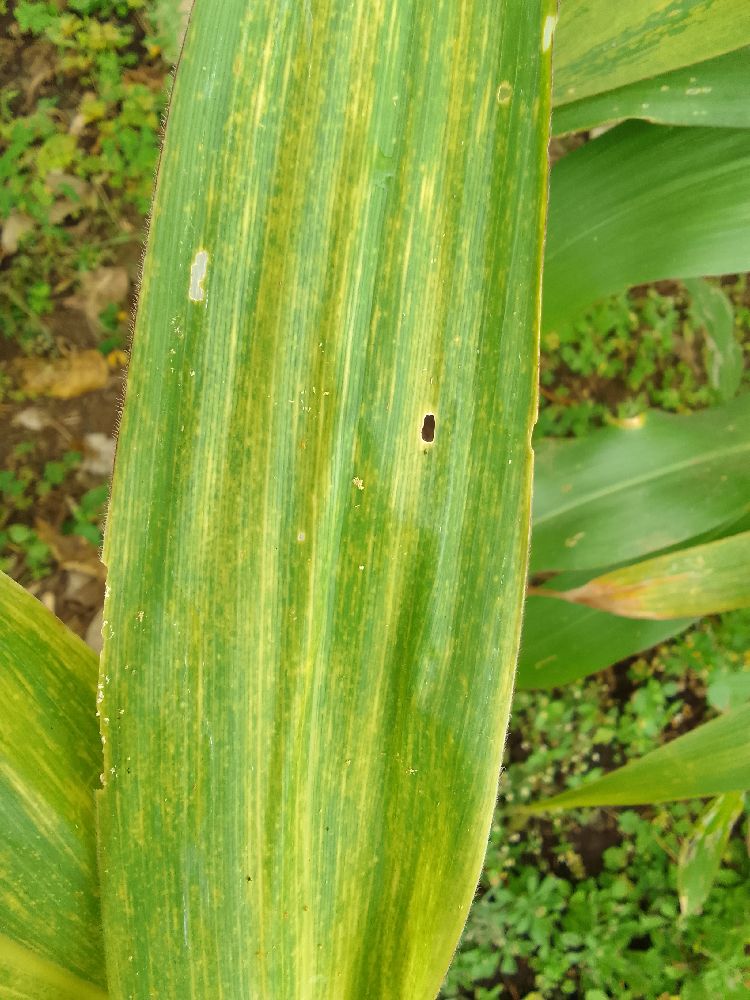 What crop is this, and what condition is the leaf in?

maize, maize lethal necrosis
